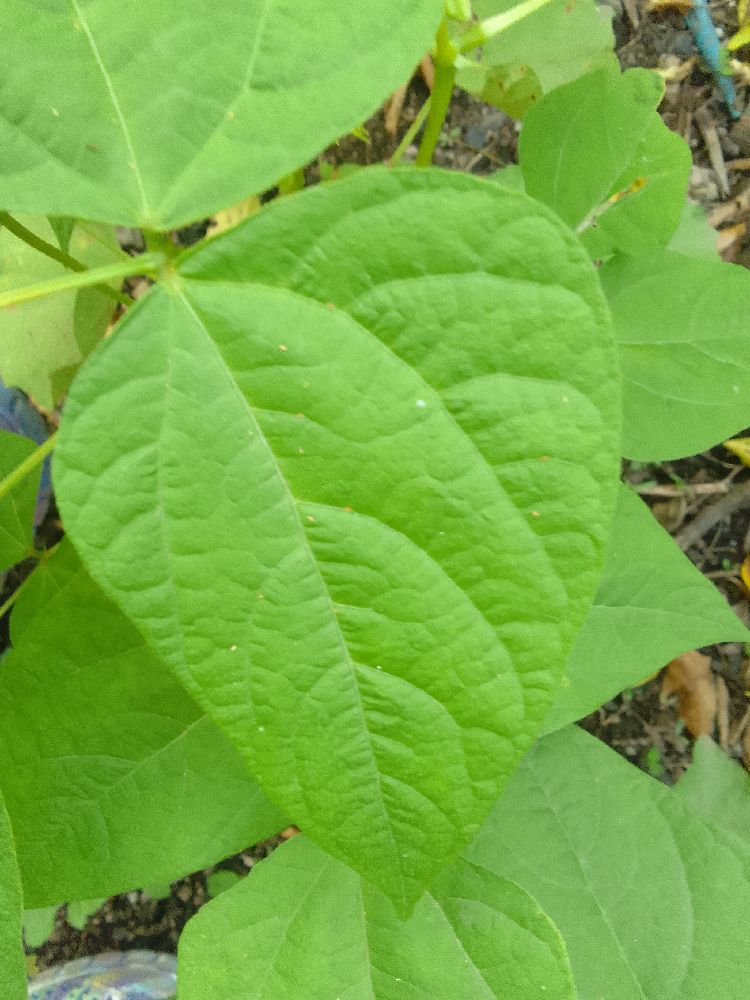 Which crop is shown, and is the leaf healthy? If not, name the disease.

common bean, healthy
